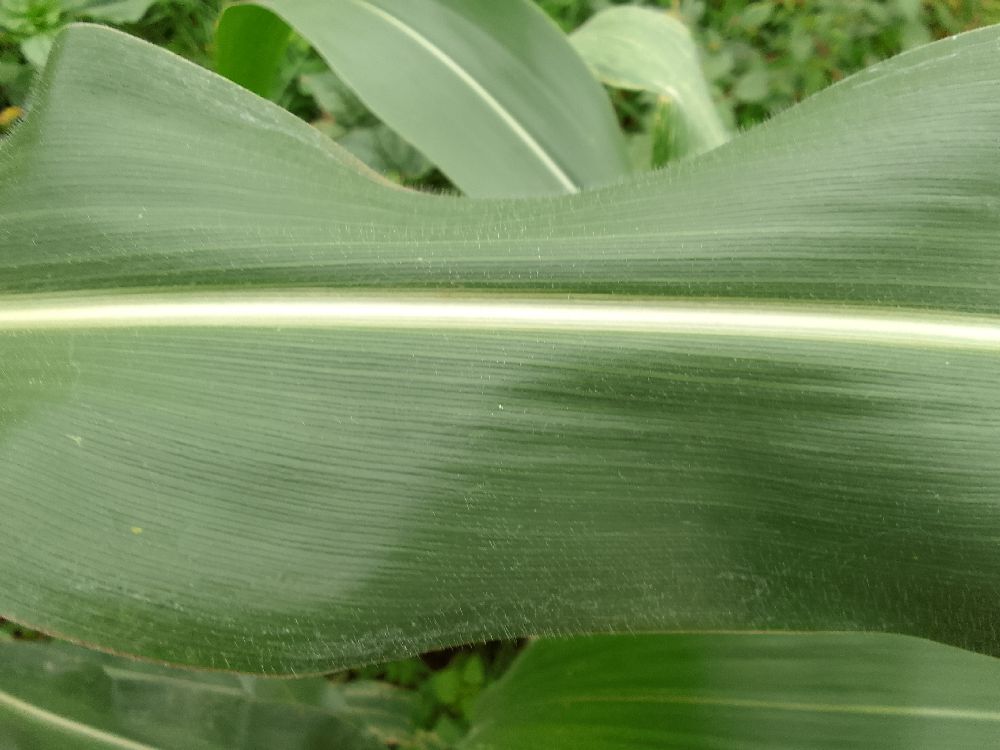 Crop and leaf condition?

maize, healthy
